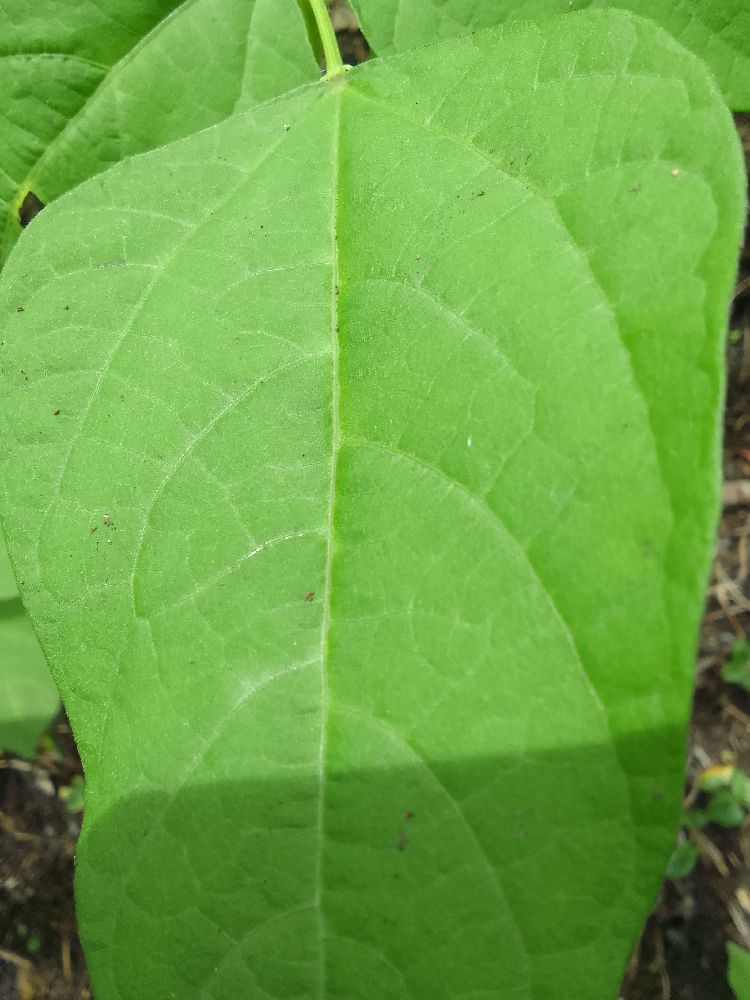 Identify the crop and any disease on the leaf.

common bean, healthy
